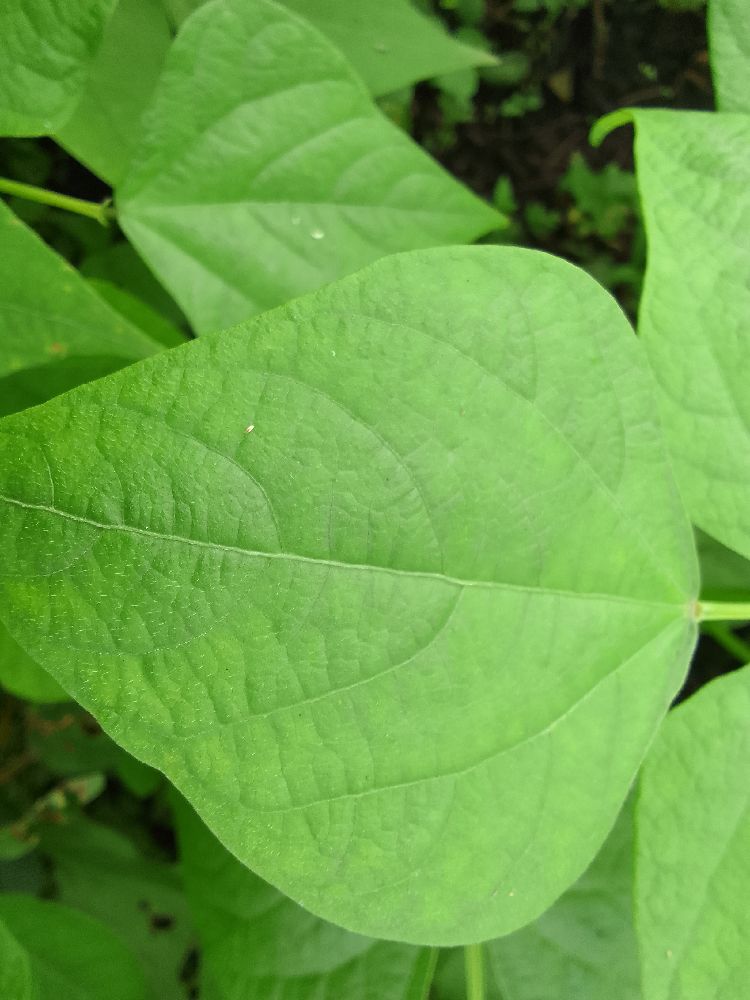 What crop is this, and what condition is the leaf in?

common bean, healthy
